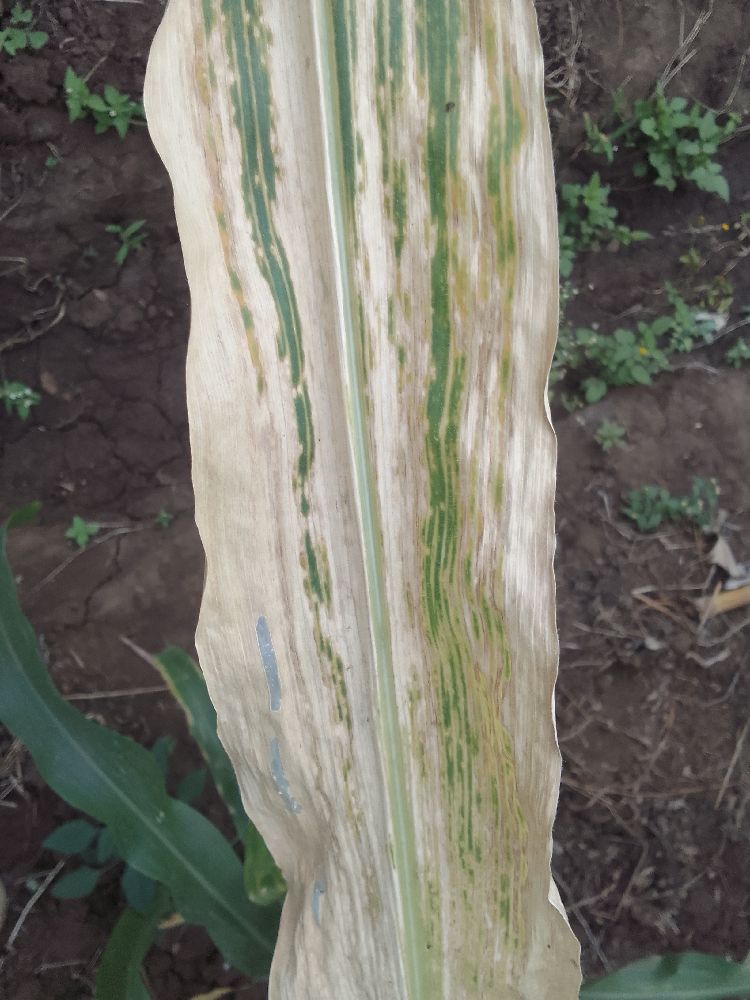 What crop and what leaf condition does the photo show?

maize, maize lethal necrosis
